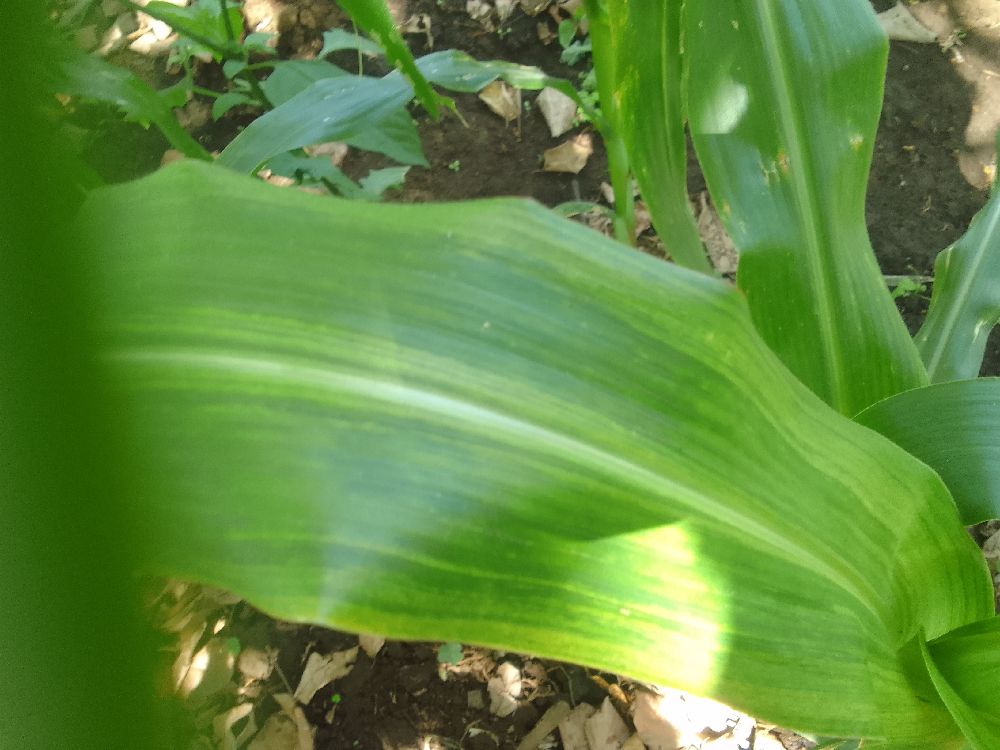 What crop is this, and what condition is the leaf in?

maize, maize lethal necrosis
